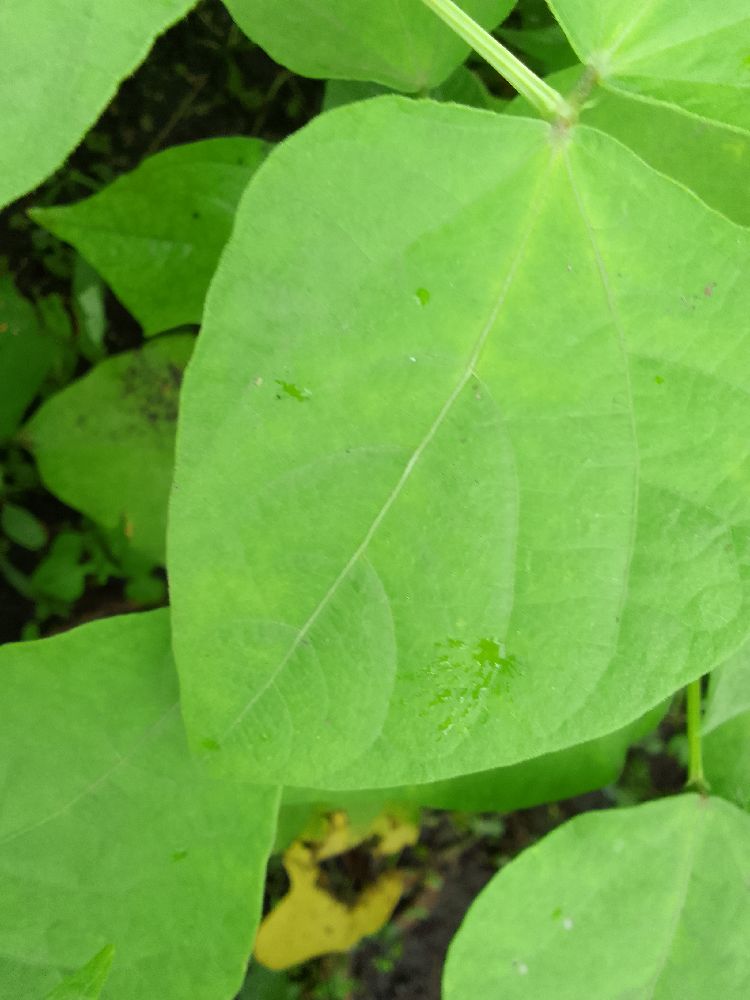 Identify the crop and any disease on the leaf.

maize, healthy
